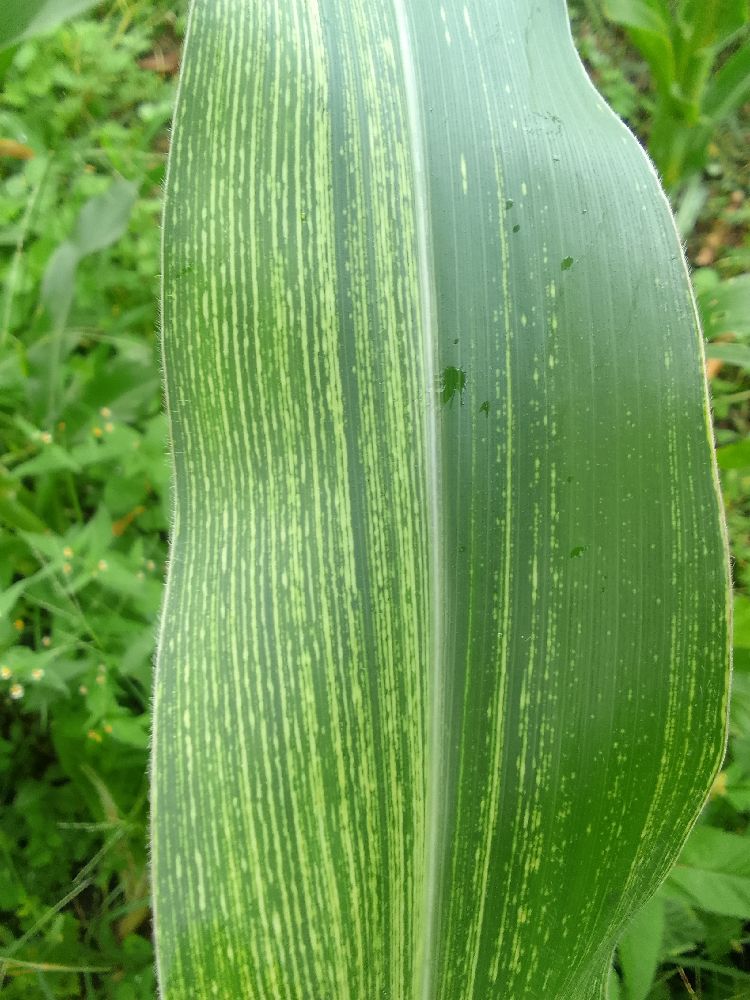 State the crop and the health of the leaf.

maize, maize streak virus
